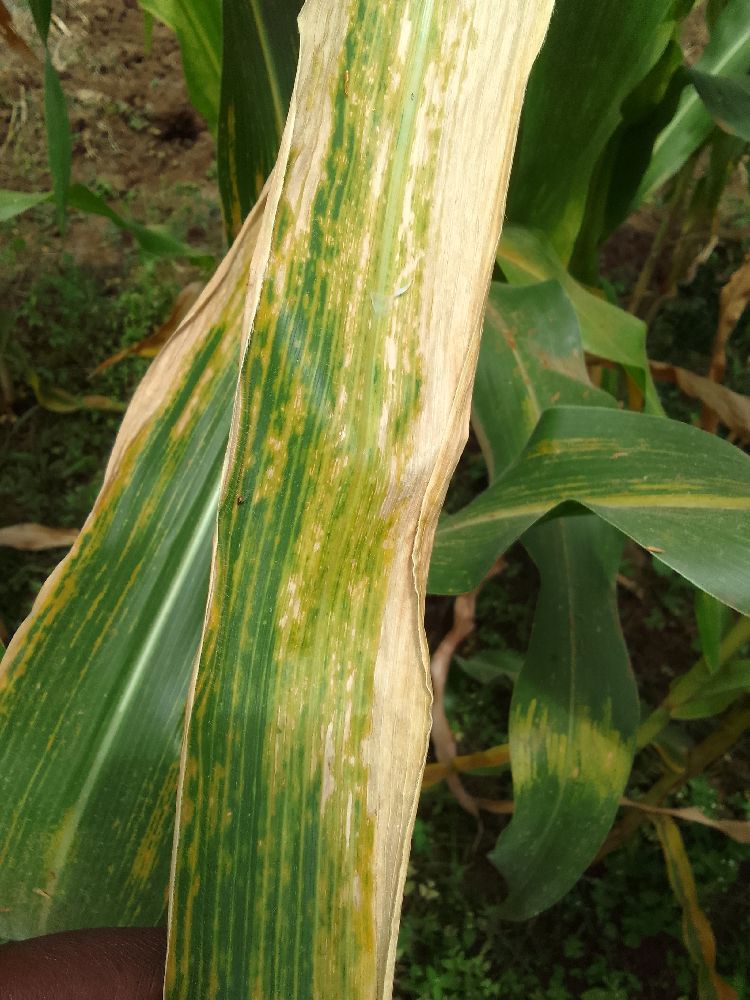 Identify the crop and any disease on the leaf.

maize, maize lethal necrosis
